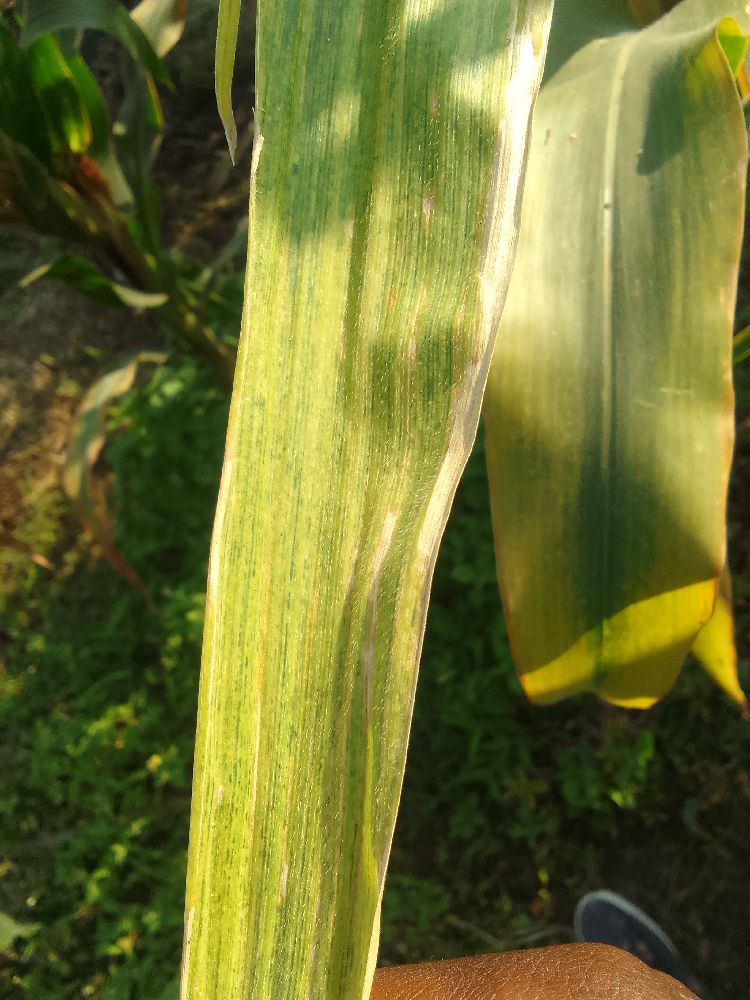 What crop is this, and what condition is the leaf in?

maize, maize lethal necrosis
